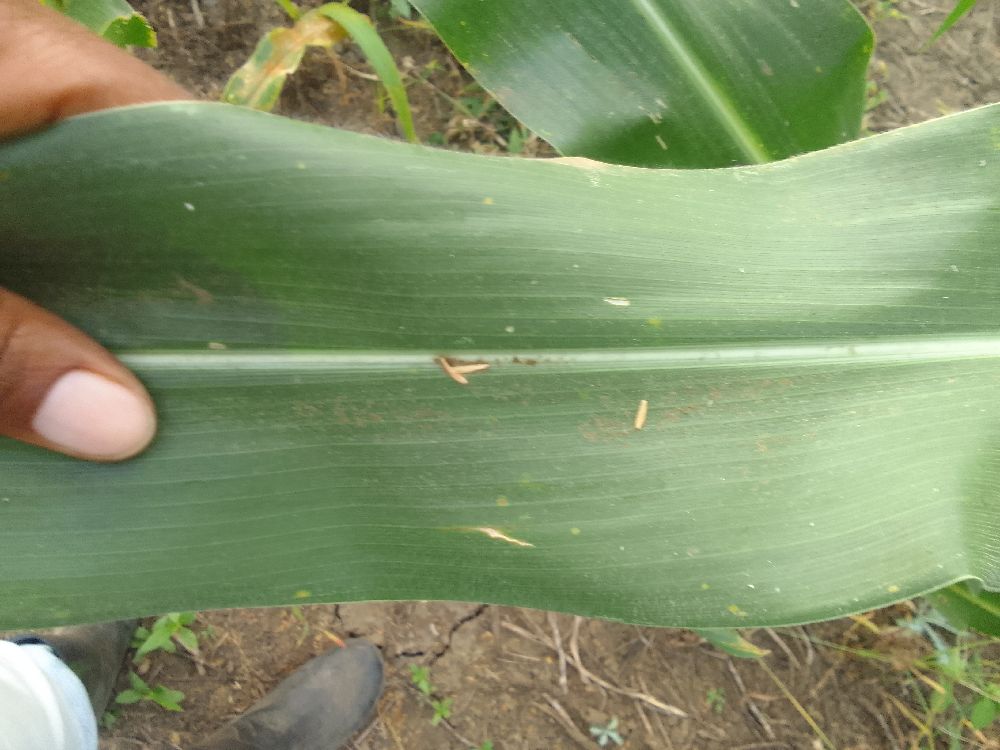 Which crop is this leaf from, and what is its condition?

maize, healthy
